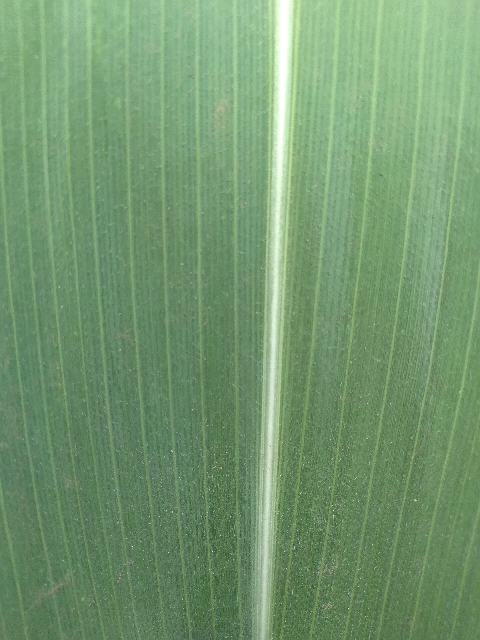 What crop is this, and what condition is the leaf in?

maize, healthy
